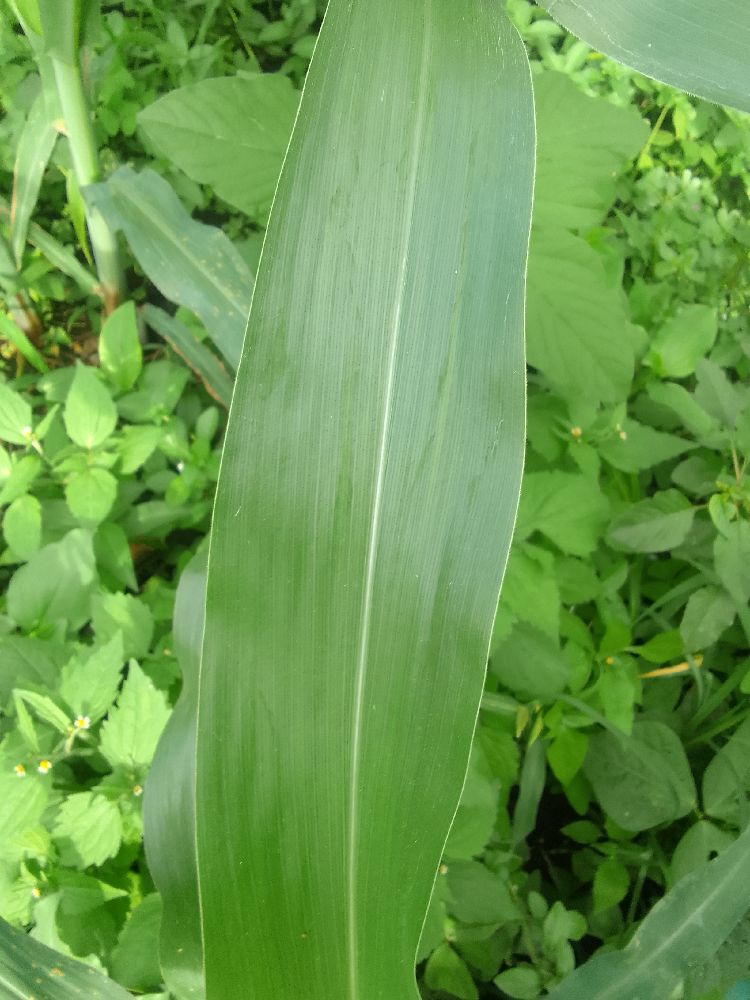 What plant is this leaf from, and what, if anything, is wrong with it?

maize, healthy
